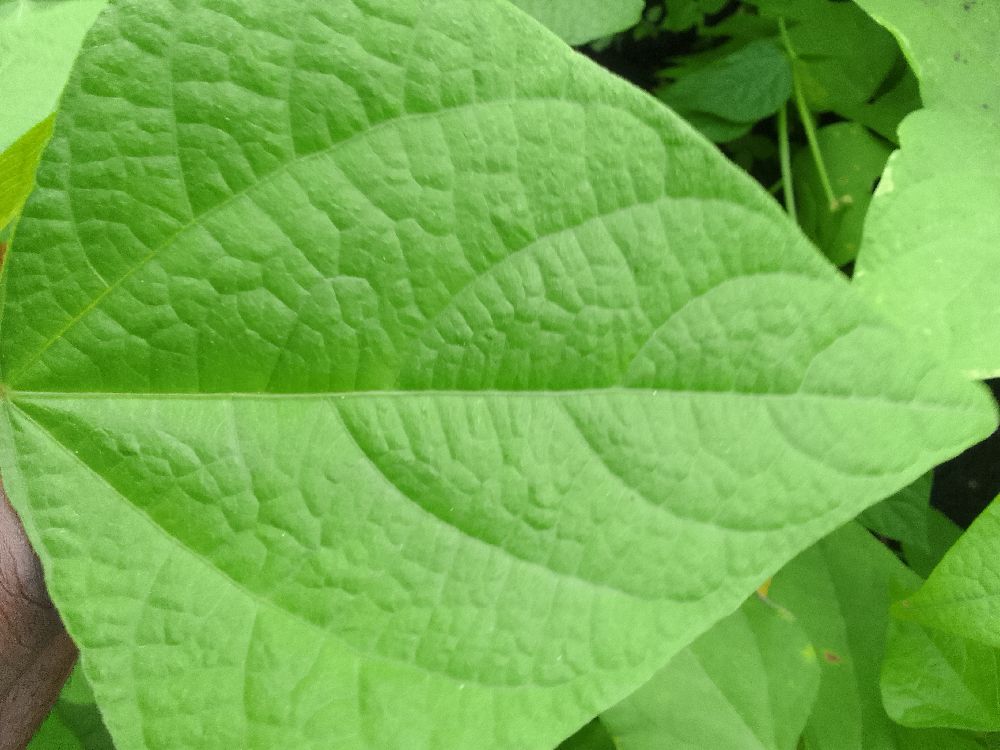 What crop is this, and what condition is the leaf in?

common bean, healthy
